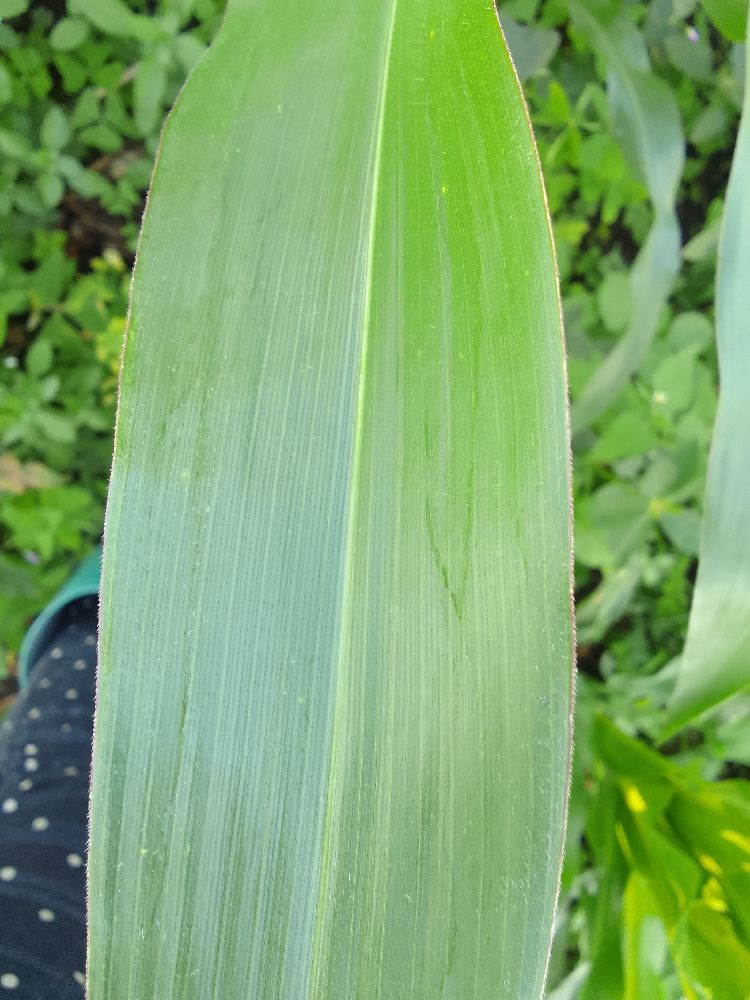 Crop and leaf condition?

maize, healthy
